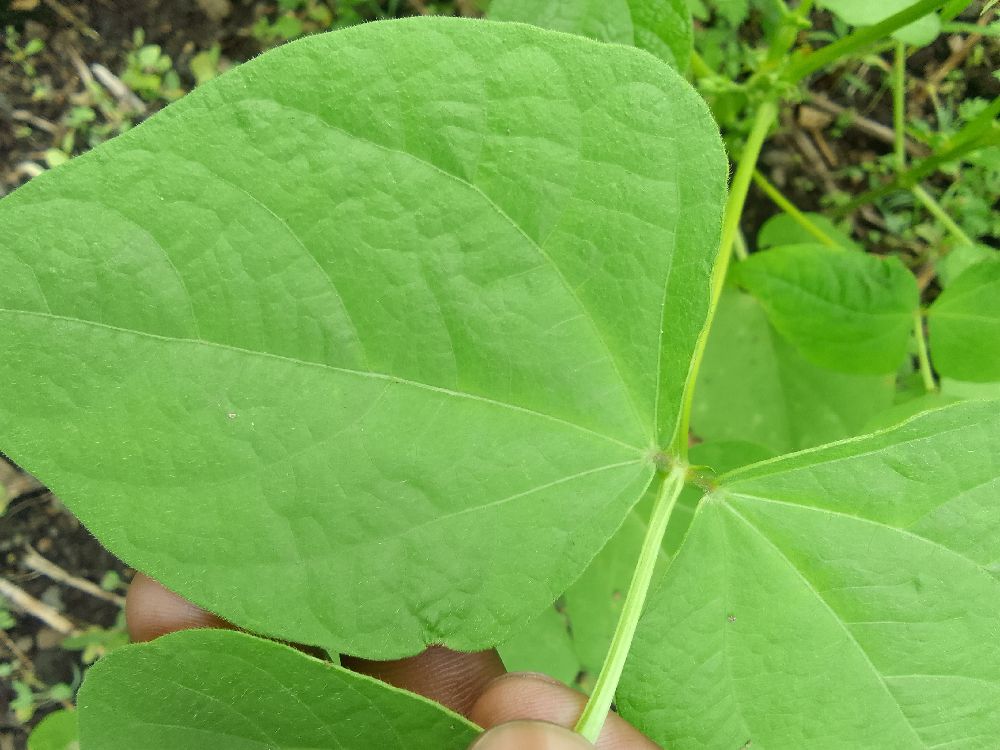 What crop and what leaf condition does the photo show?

common bean, healthy
